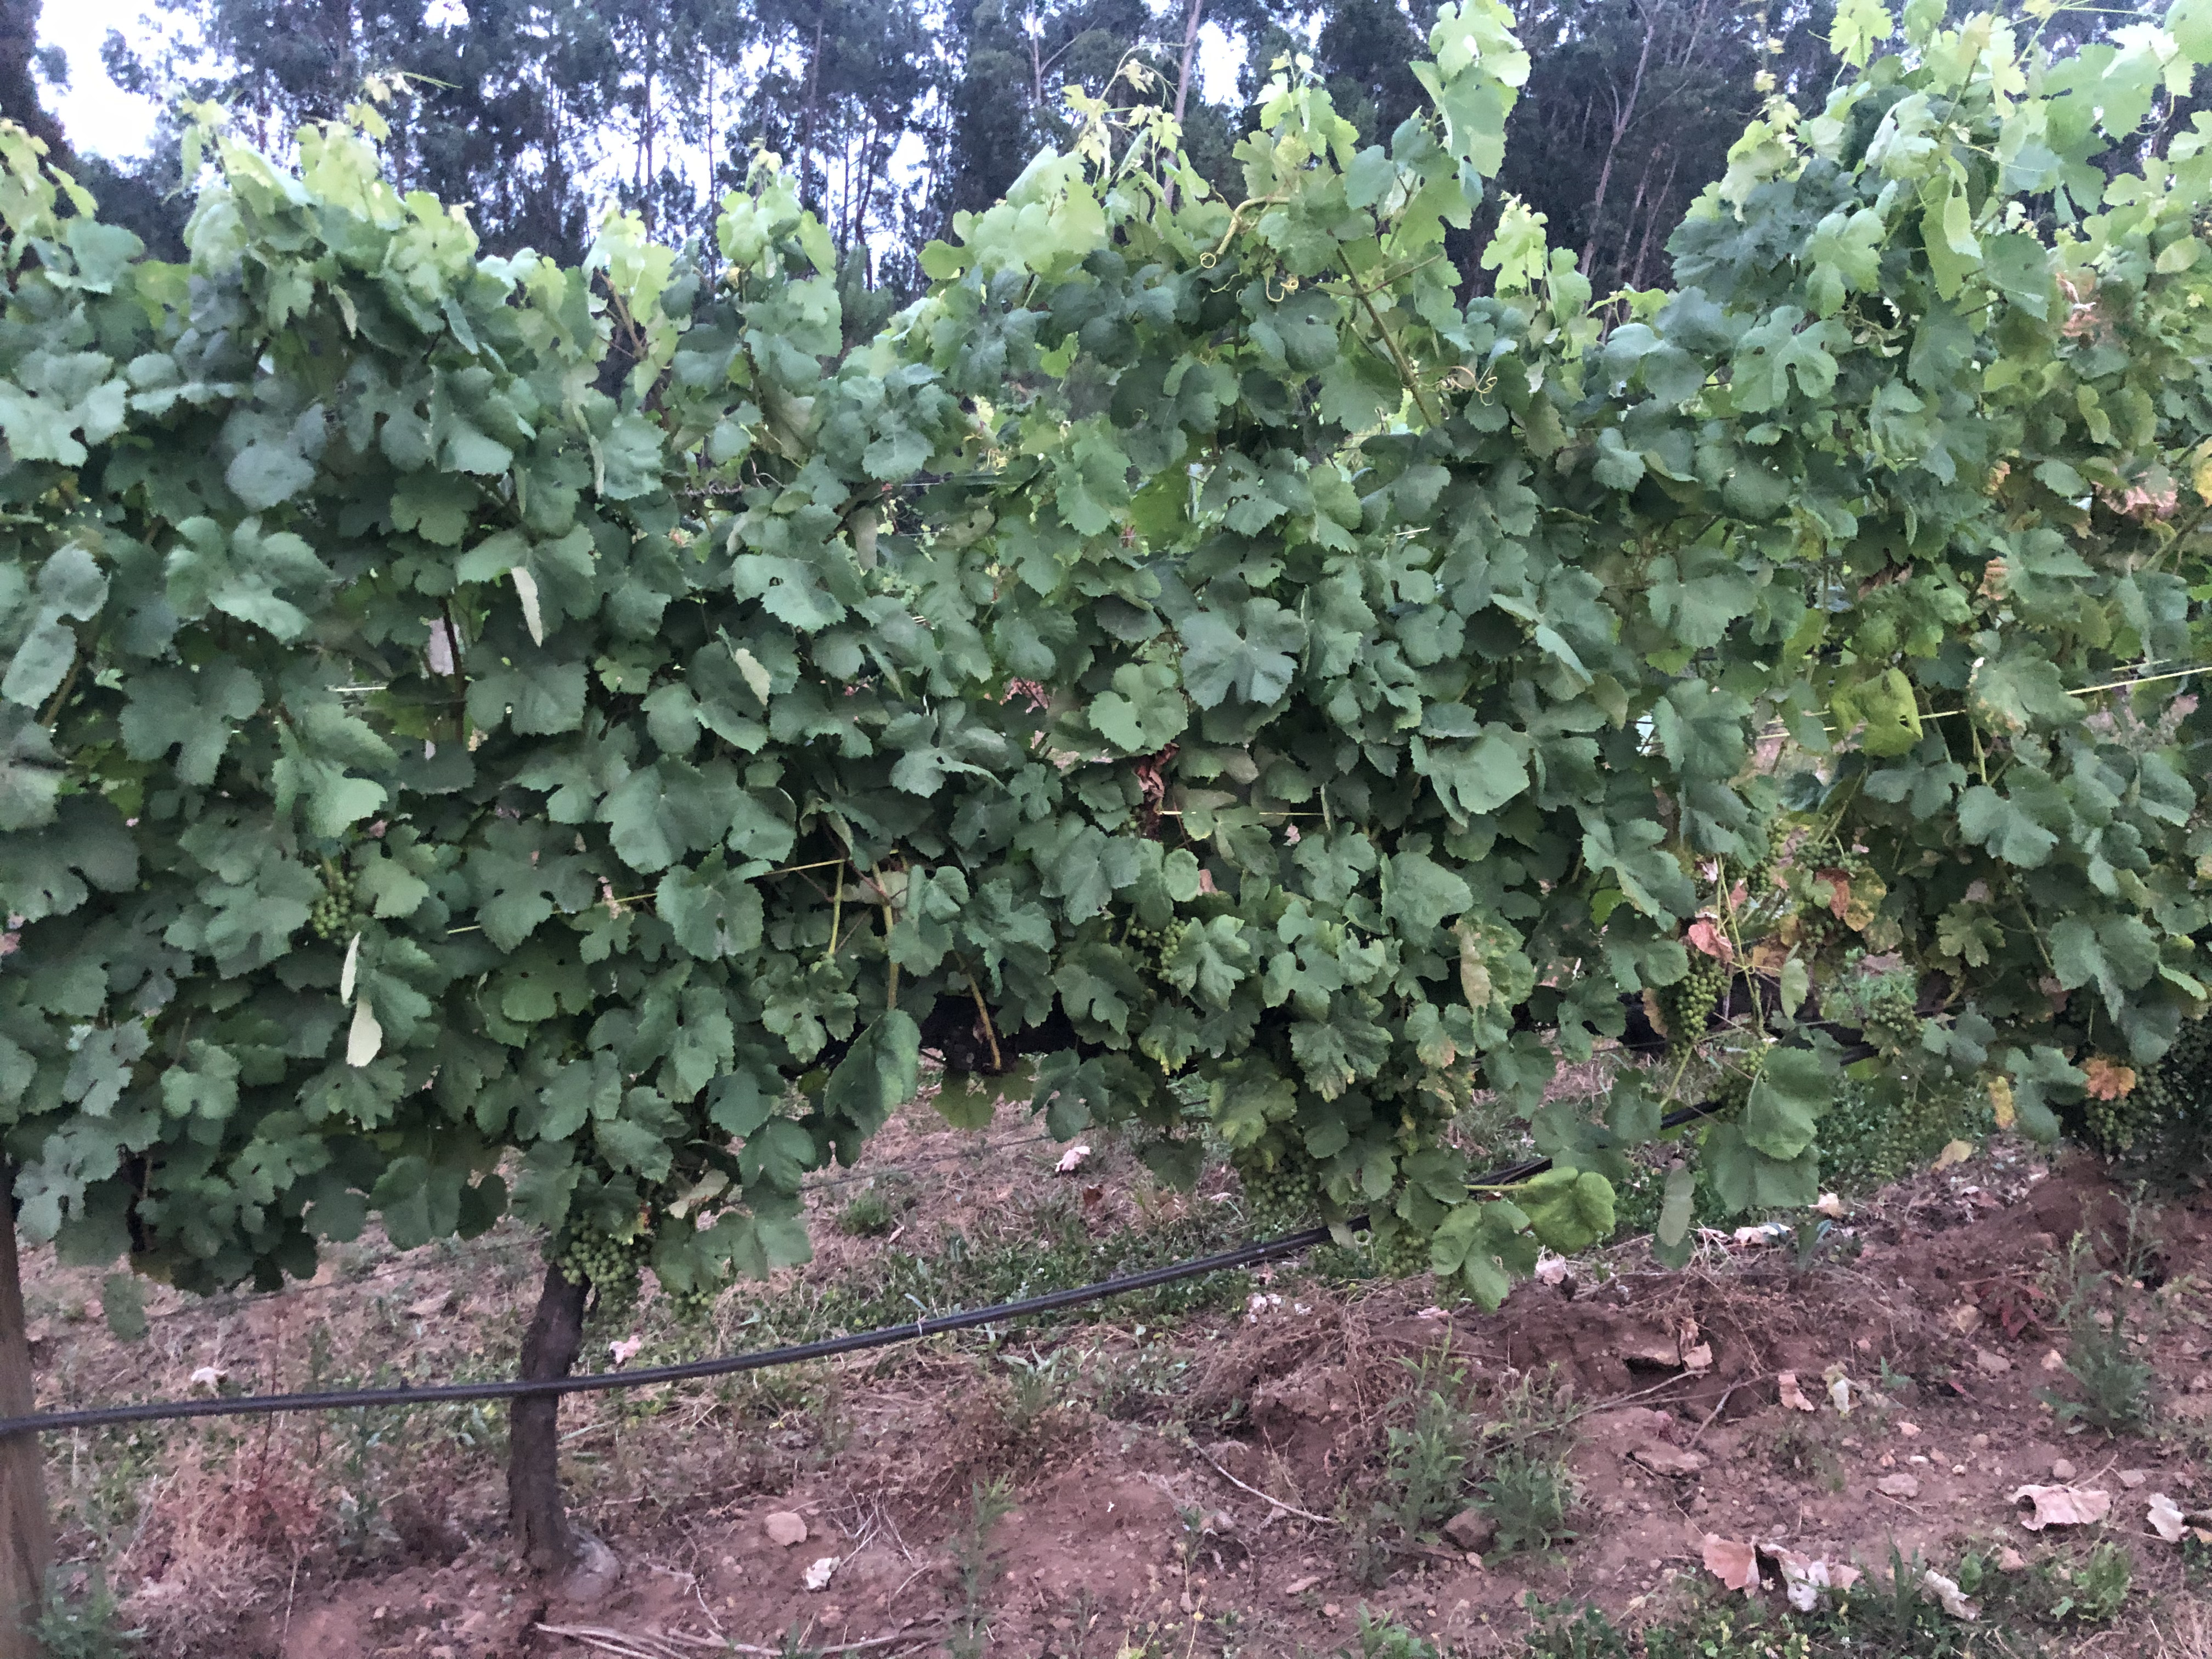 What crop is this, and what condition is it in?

grapevine, affected by esca disease
